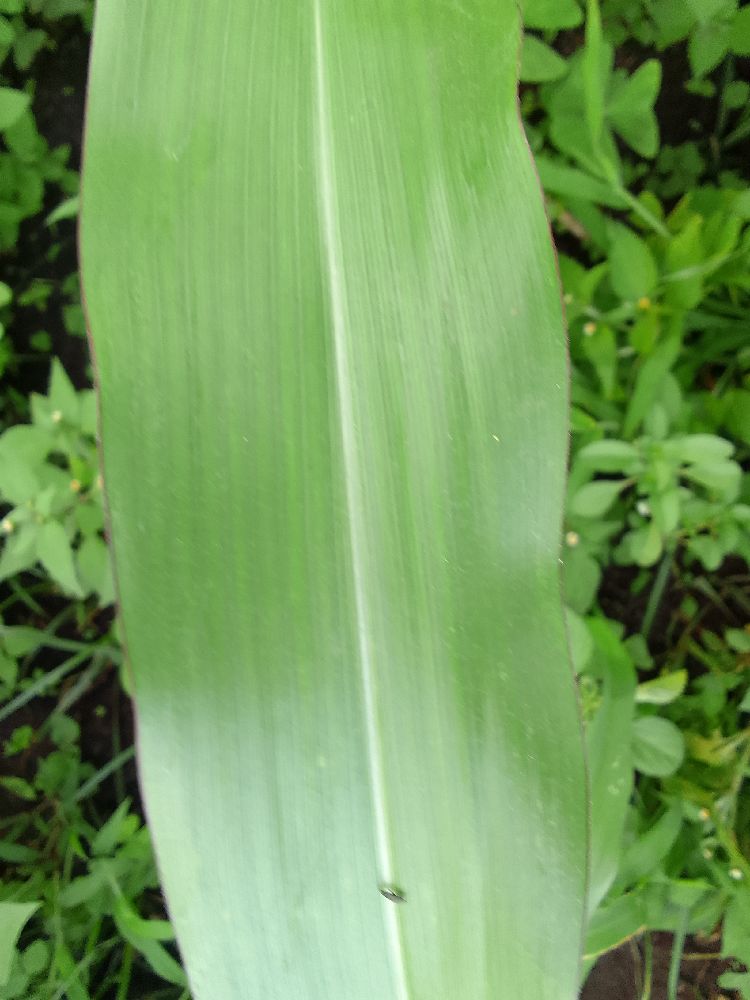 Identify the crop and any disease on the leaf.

maize, healthy
